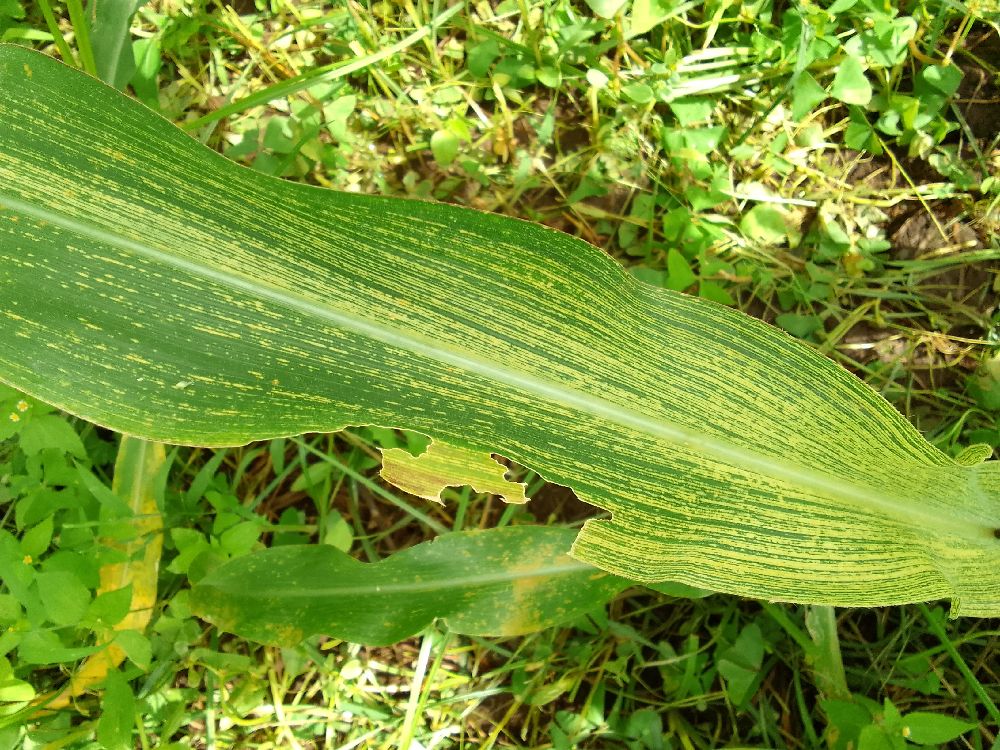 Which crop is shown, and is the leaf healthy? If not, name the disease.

maize, maize streak virus
